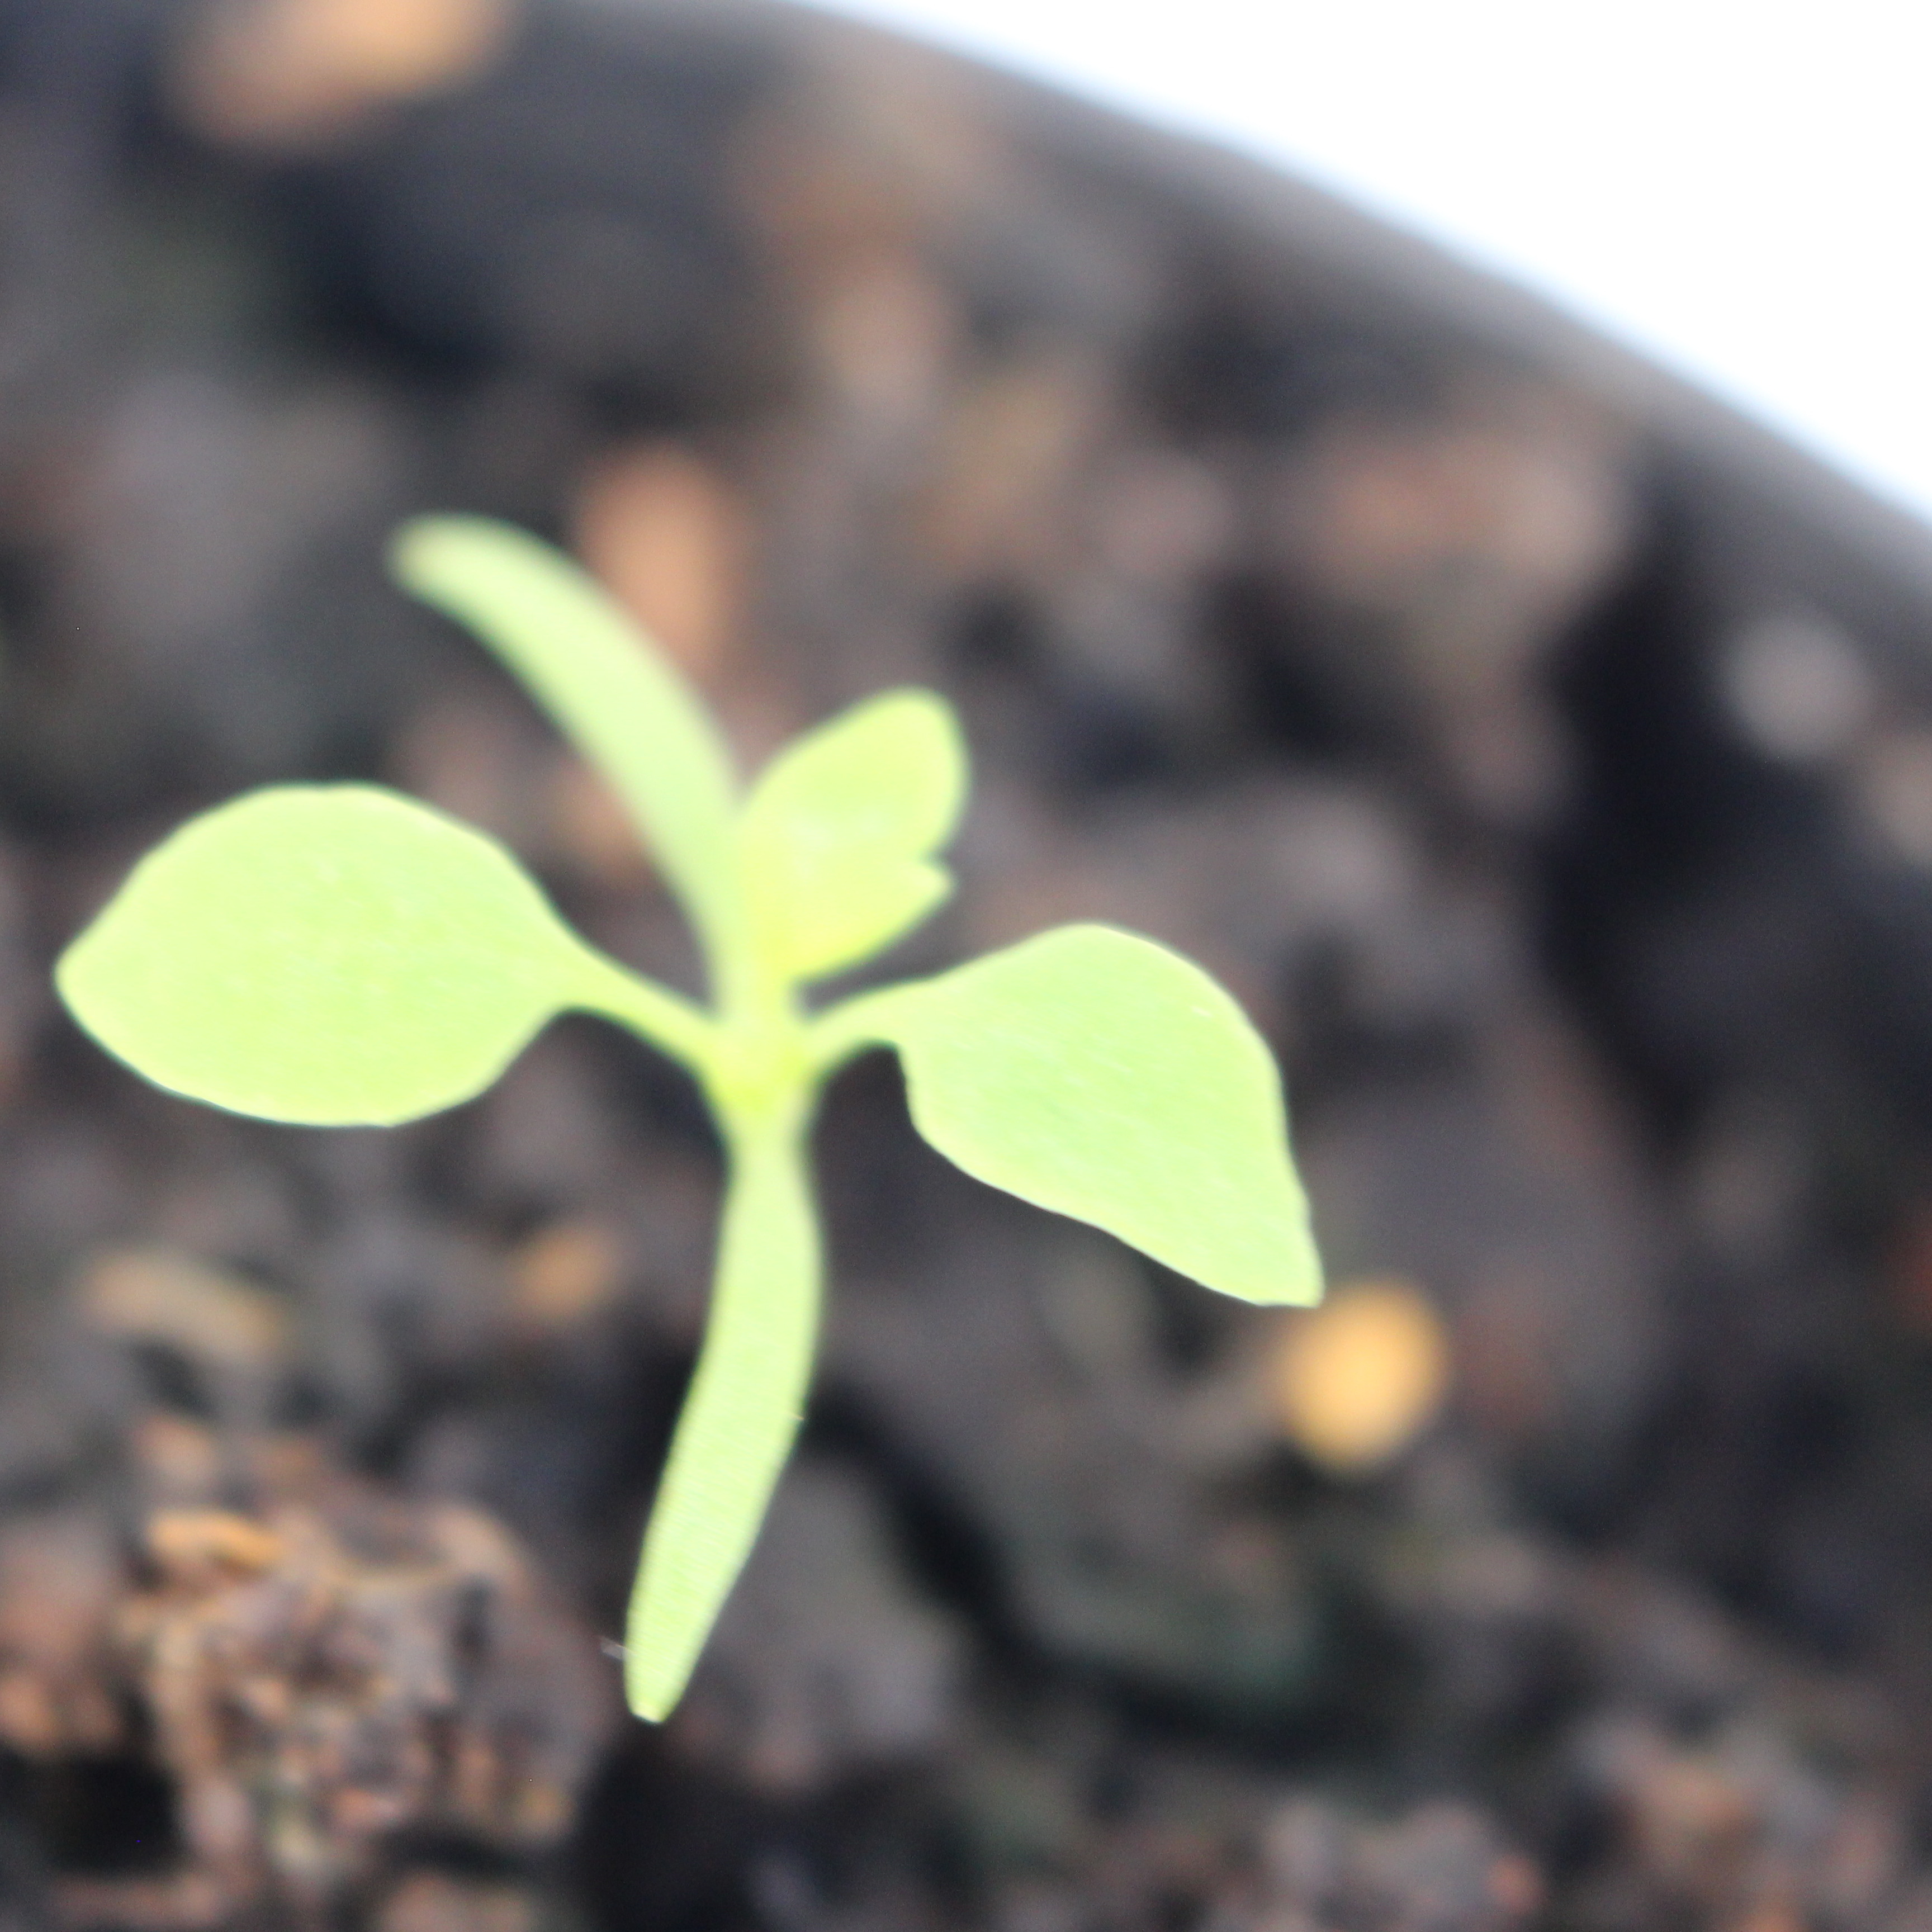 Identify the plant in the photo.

Papaver rhoeas
